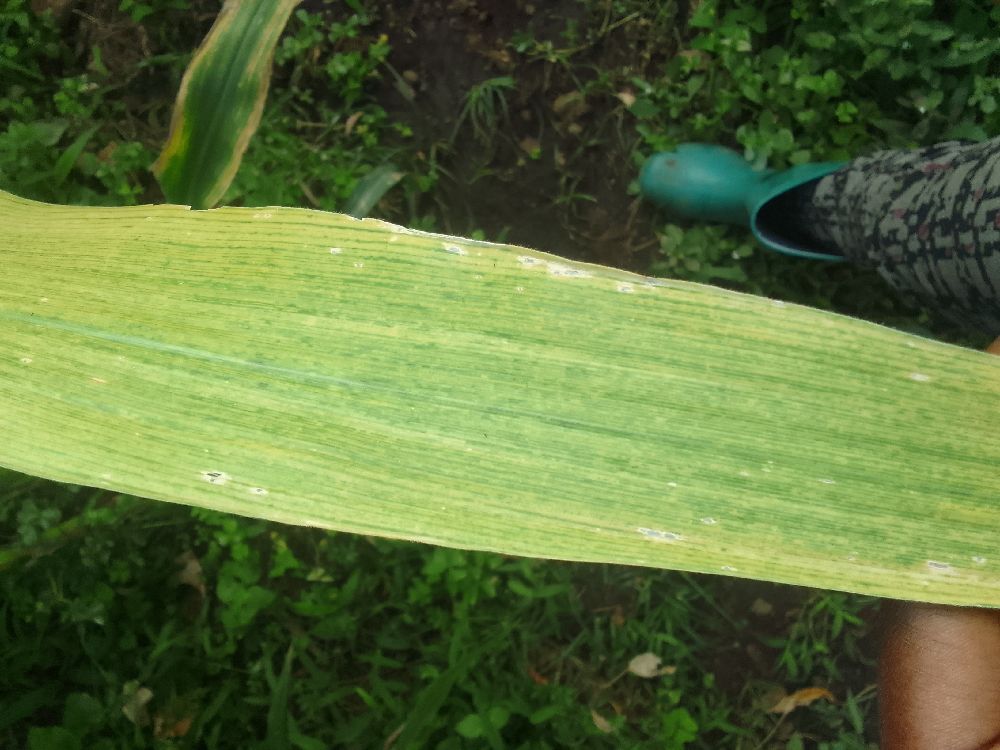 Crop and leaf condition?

maize, maize lethal necrosis
